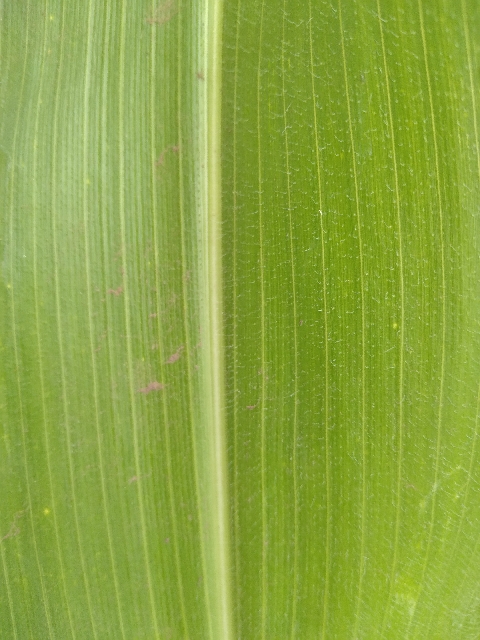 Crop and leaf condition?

maize, healthy
